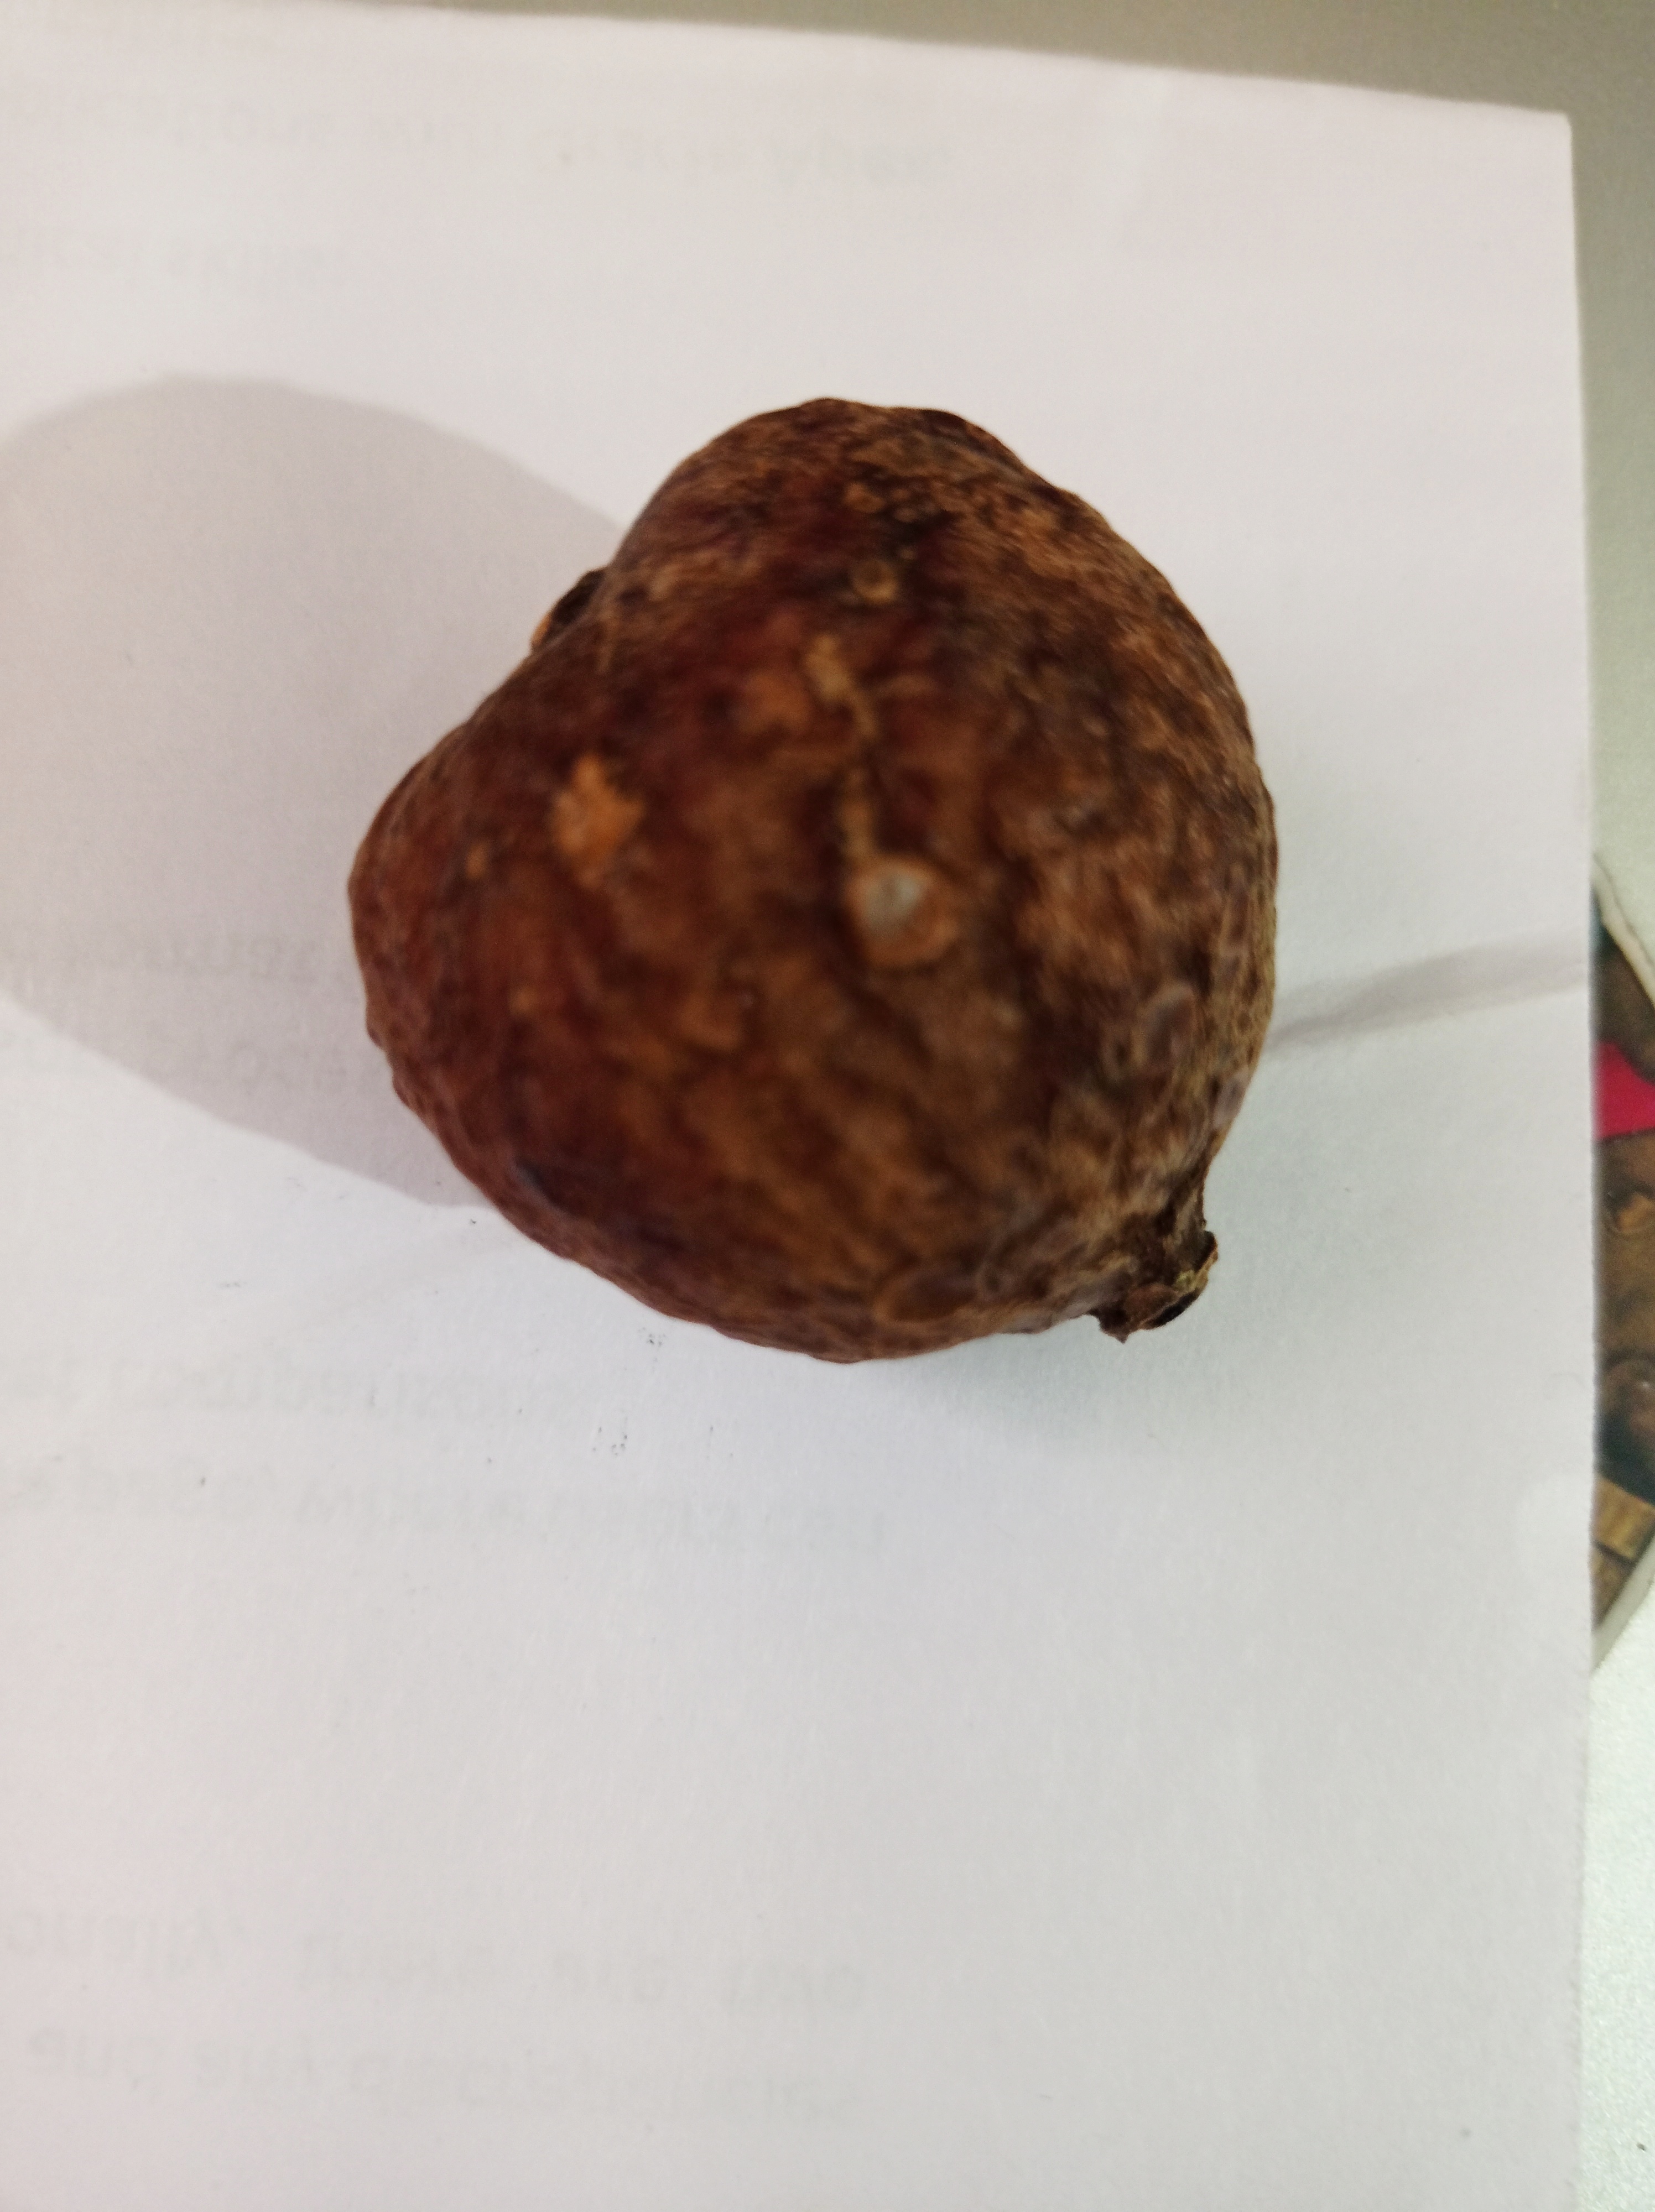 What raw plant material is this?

madanphal
